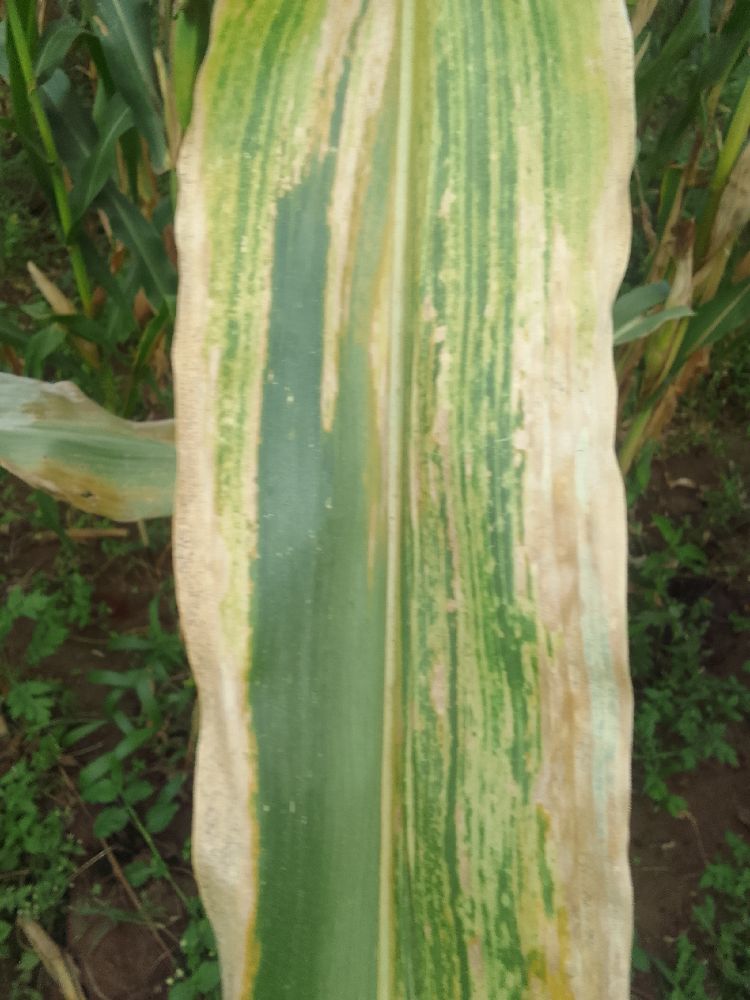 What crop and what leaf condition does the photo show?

maize, maize lethal necrosis
